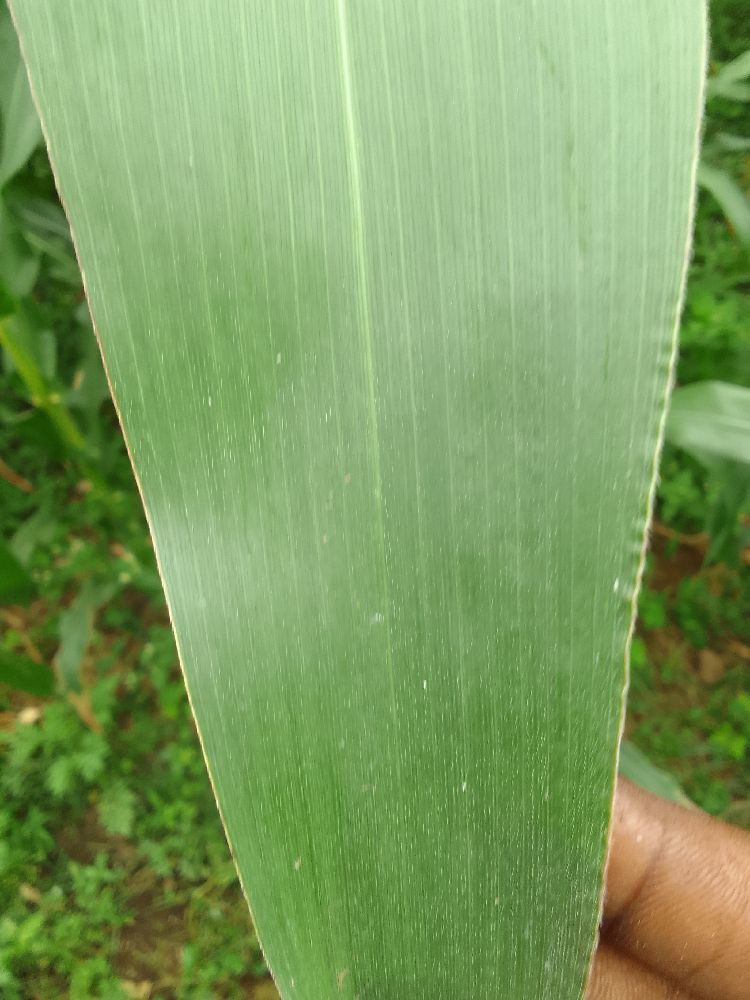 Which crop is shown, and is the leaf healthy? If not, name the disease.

maize, healthy
